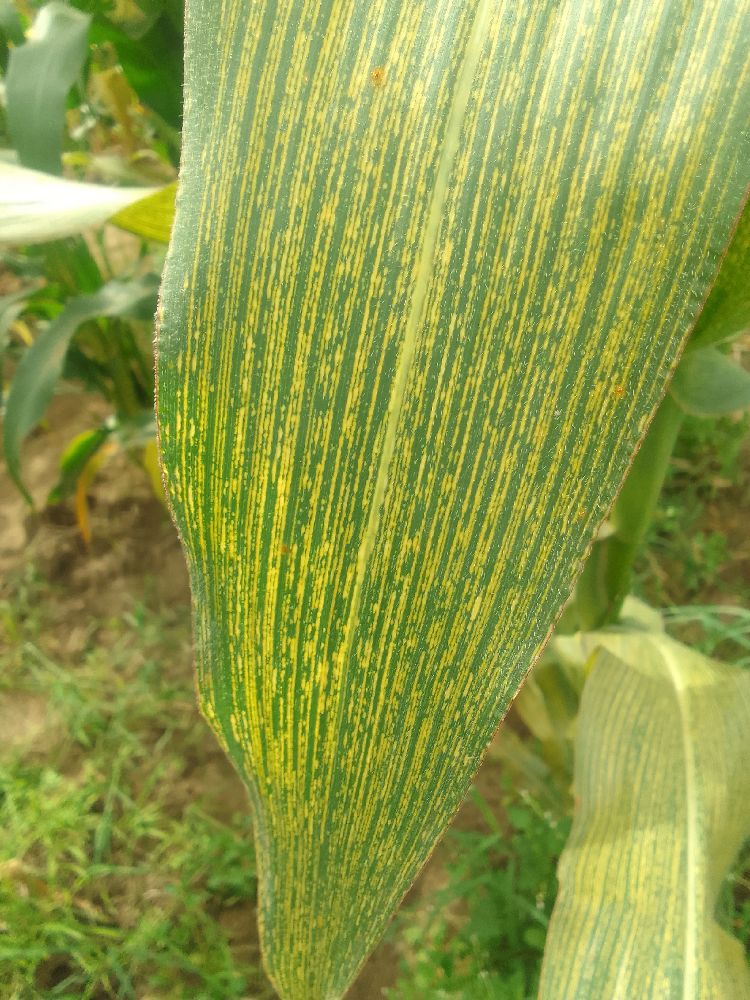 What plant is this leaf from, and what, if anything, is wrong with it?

maize, maize streak virus
